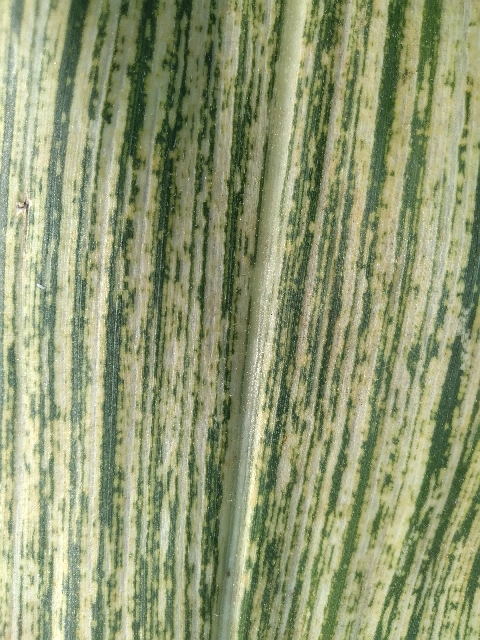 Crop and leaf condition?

maize, maize streak virus
